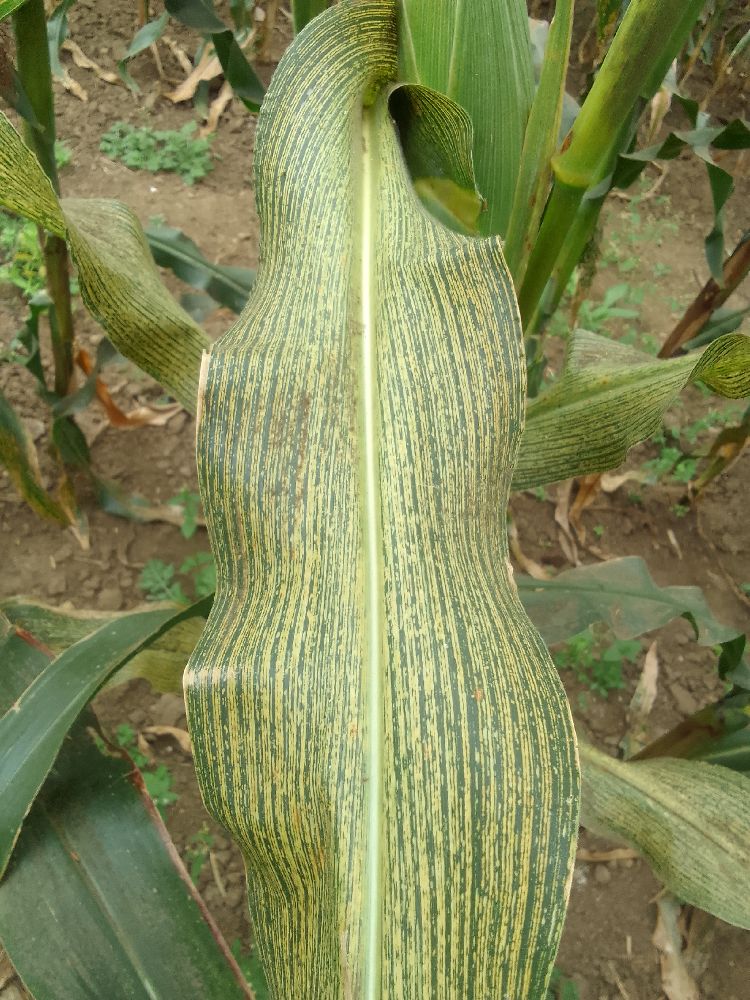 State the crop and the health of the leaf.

maize, maize streak virus
